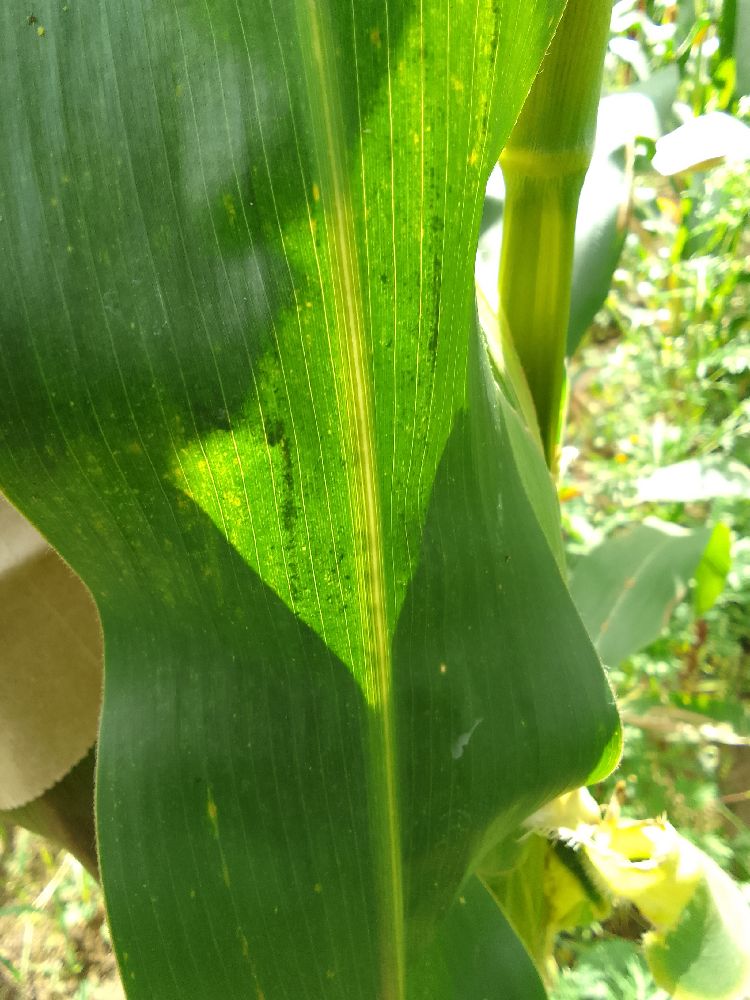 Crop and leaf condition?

maize, healthy
